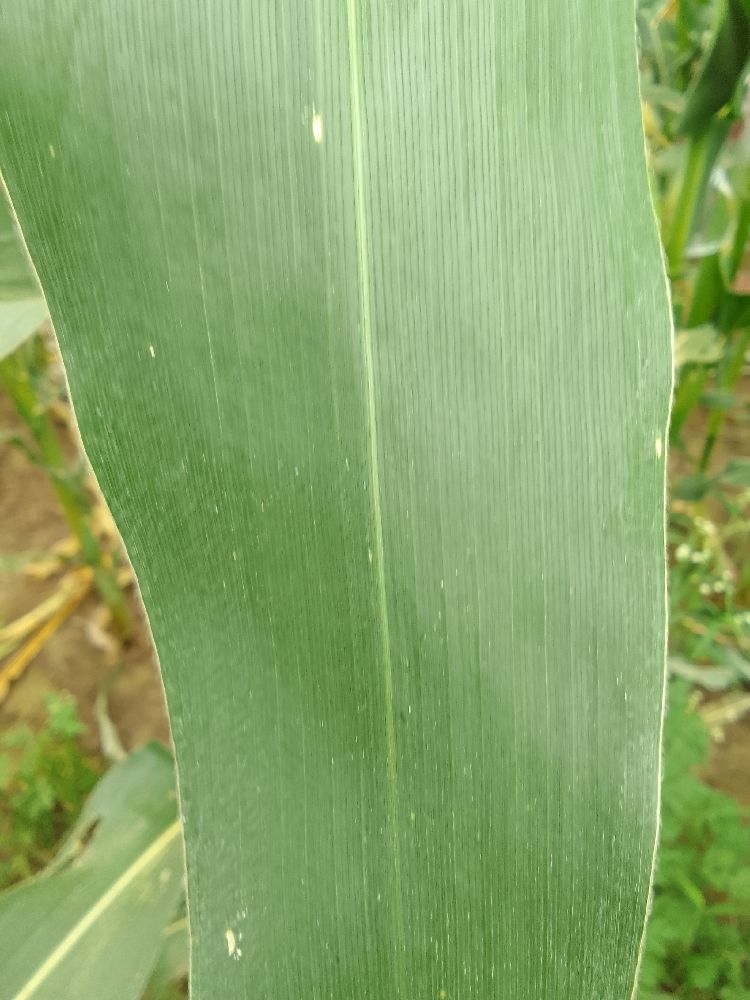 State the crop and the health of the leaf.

maize, healthy
